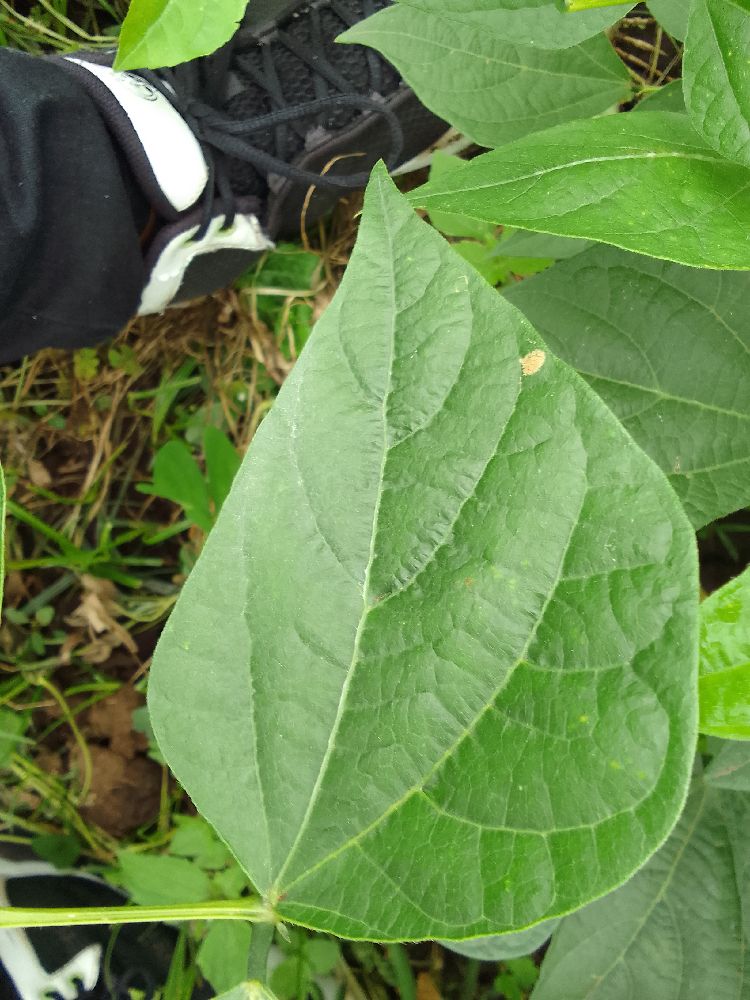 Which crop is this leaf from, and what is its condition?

common bean, healthy
